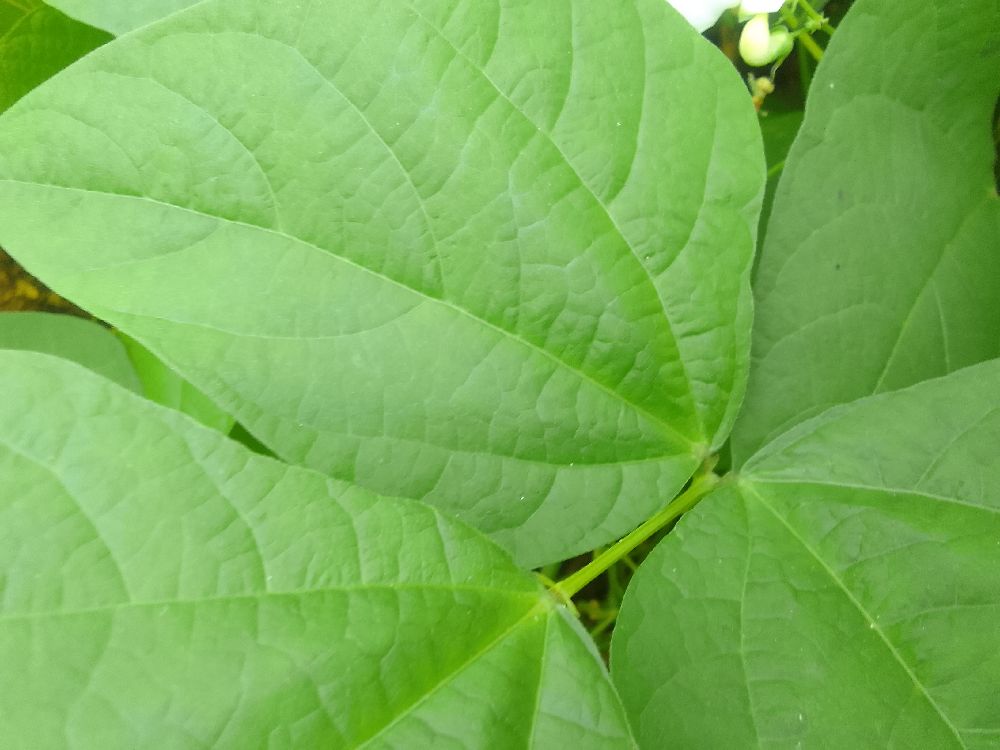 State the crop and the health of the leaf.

common bean, healthy
